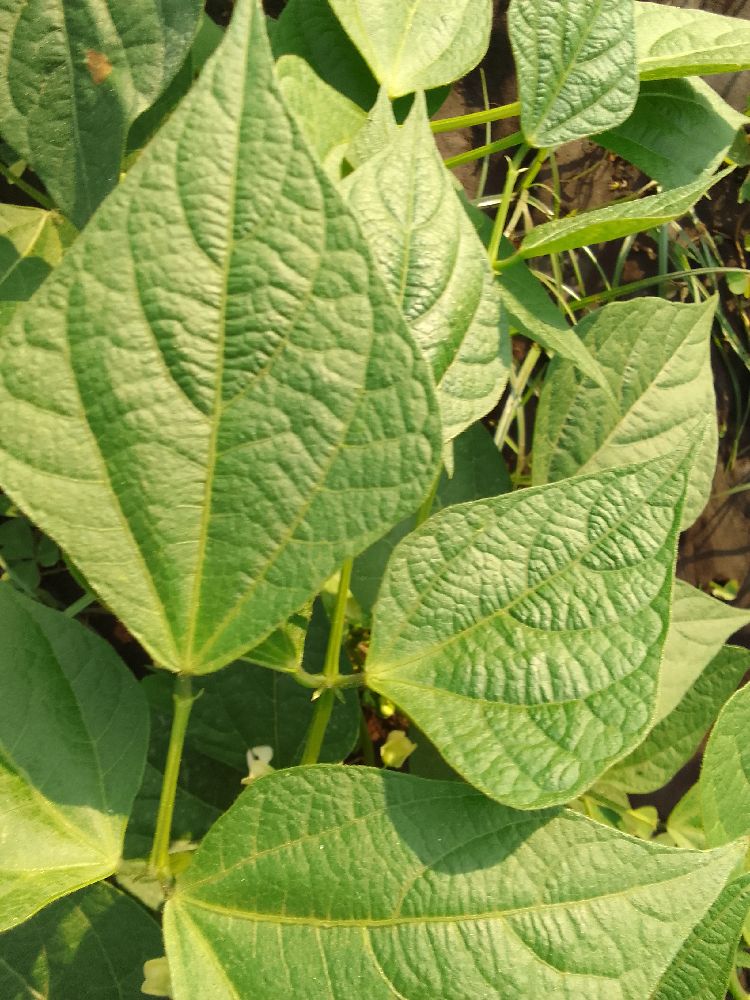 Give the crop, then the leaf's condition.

common bean, healthy
